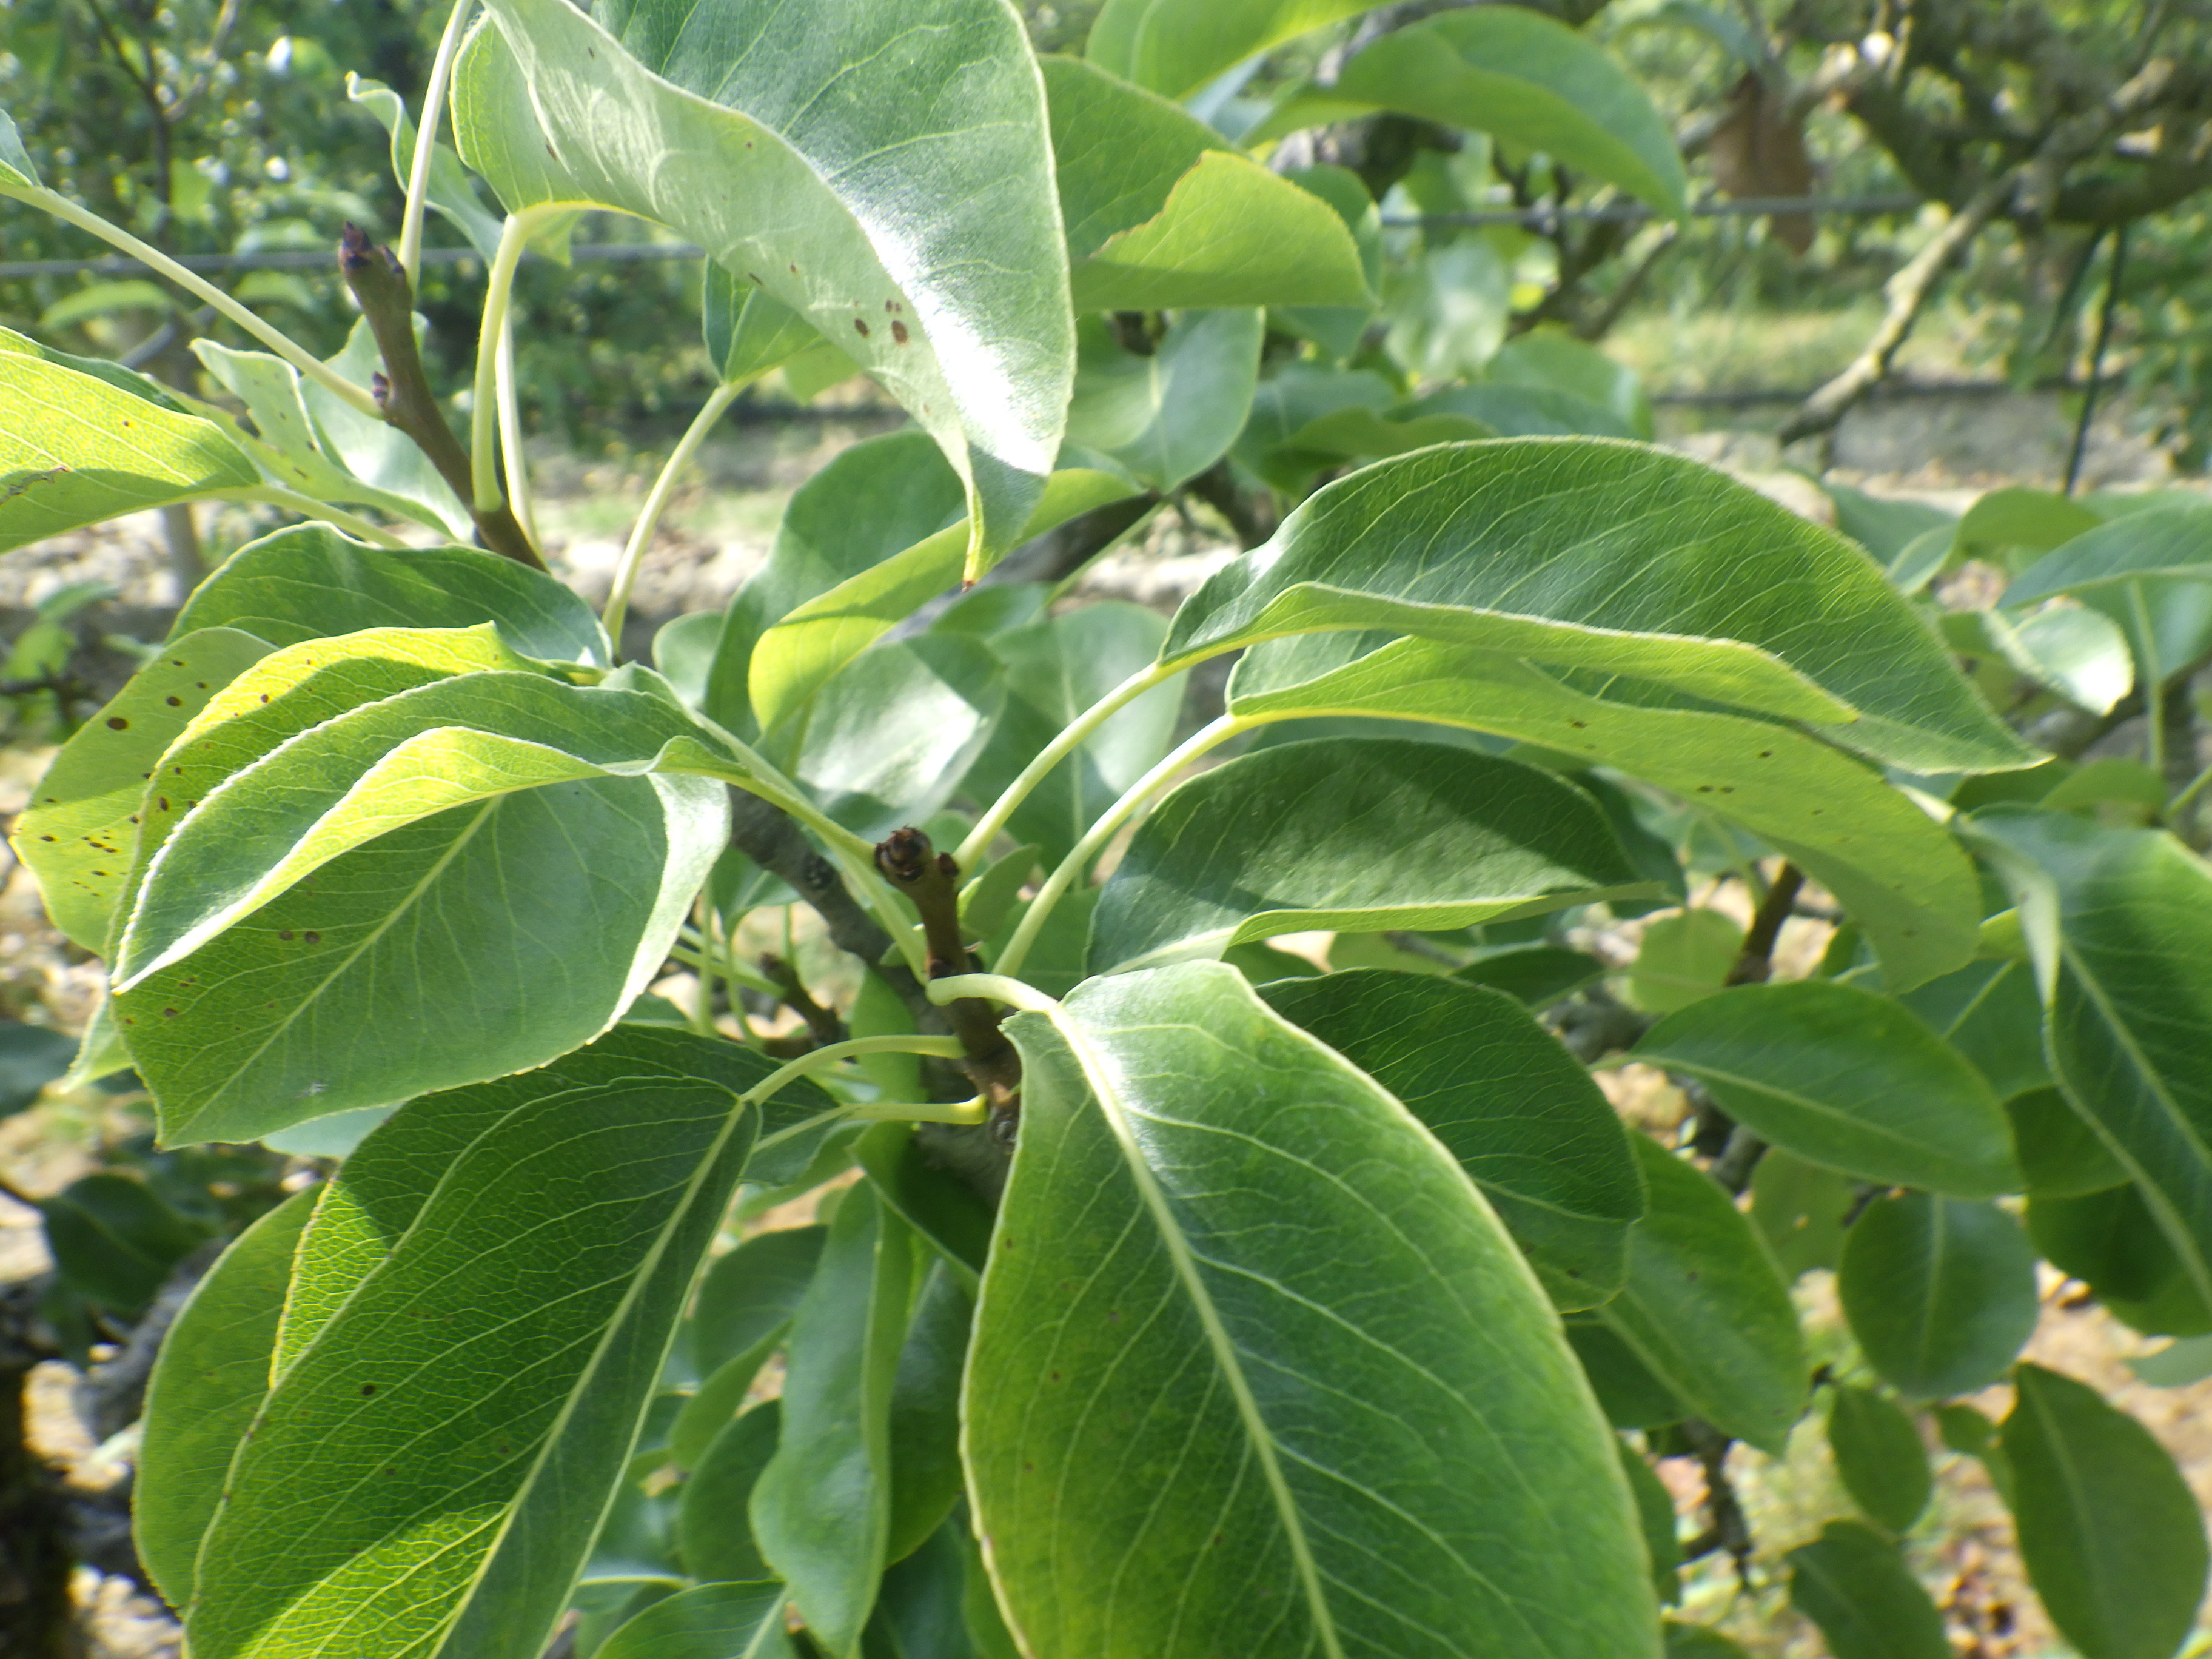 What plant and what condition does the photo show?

pear, black spot, mechanical damage
